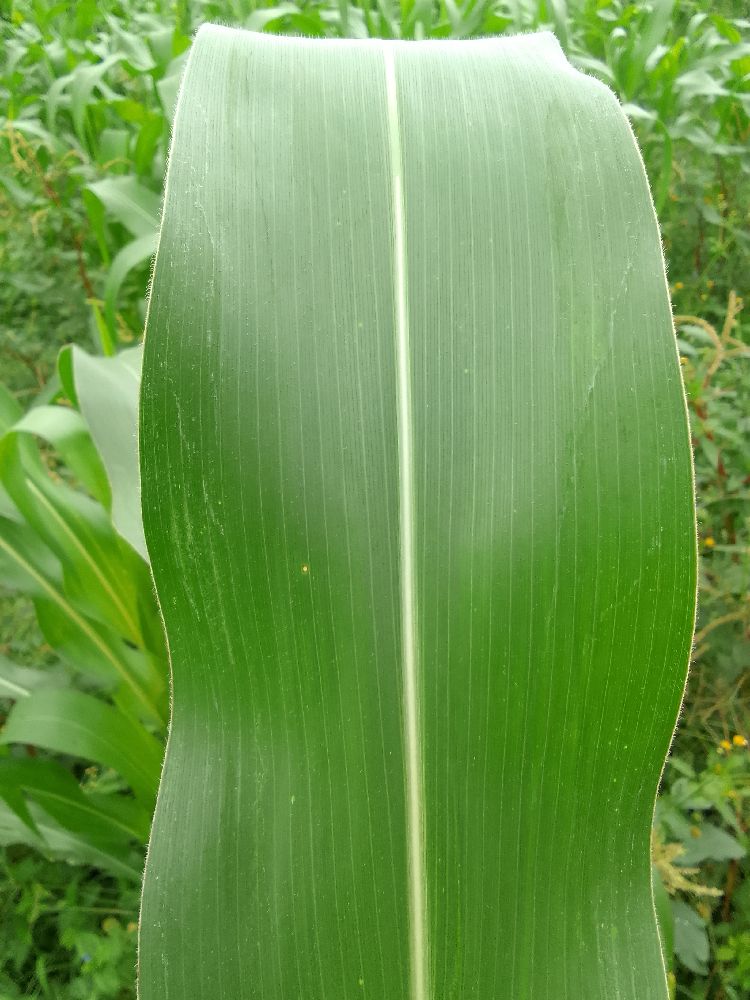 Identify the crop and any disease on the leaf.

maize, healthy
